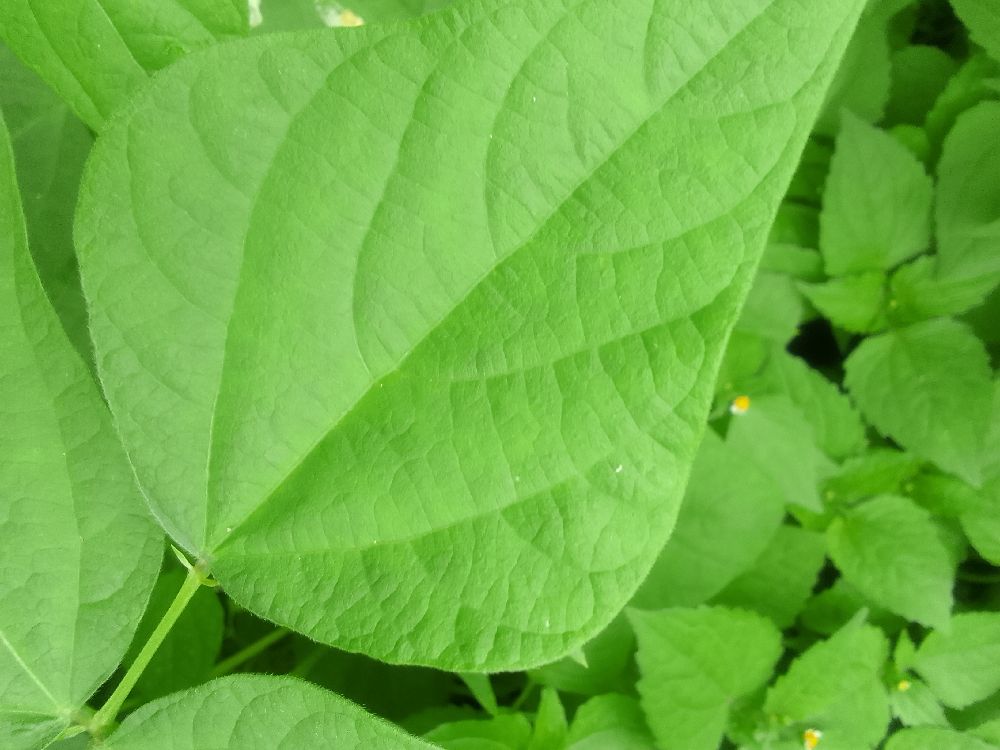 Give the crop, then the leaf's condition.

common bean, healthy
